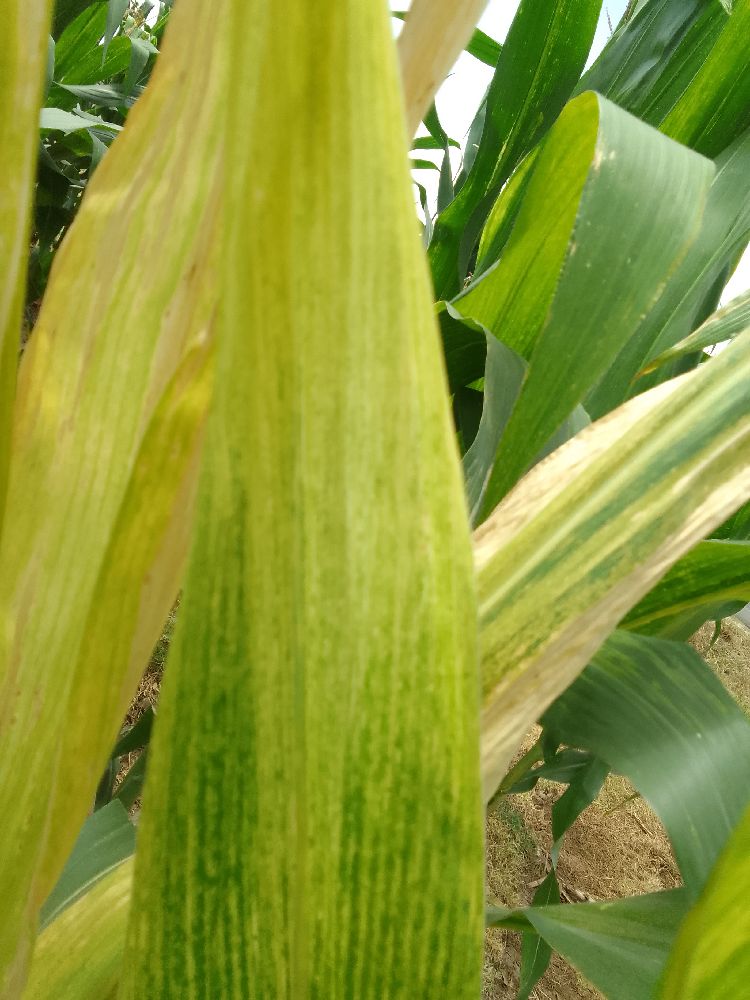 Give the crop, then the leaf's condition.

maize, maize lethal necrosis
